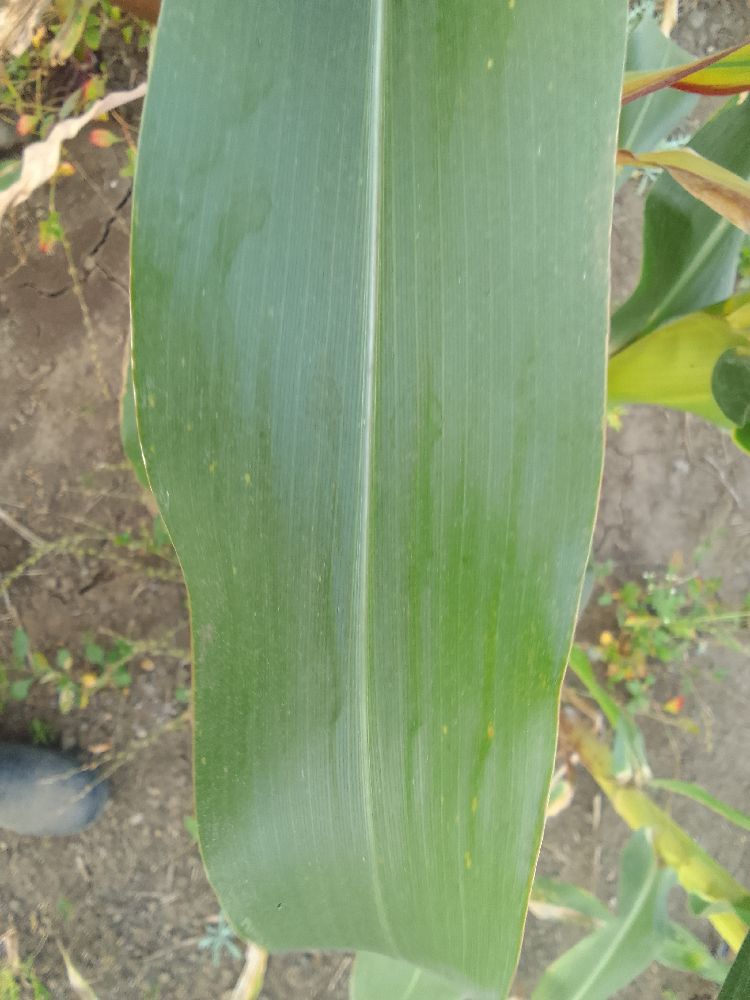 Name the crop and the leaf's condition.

maize, healthy
